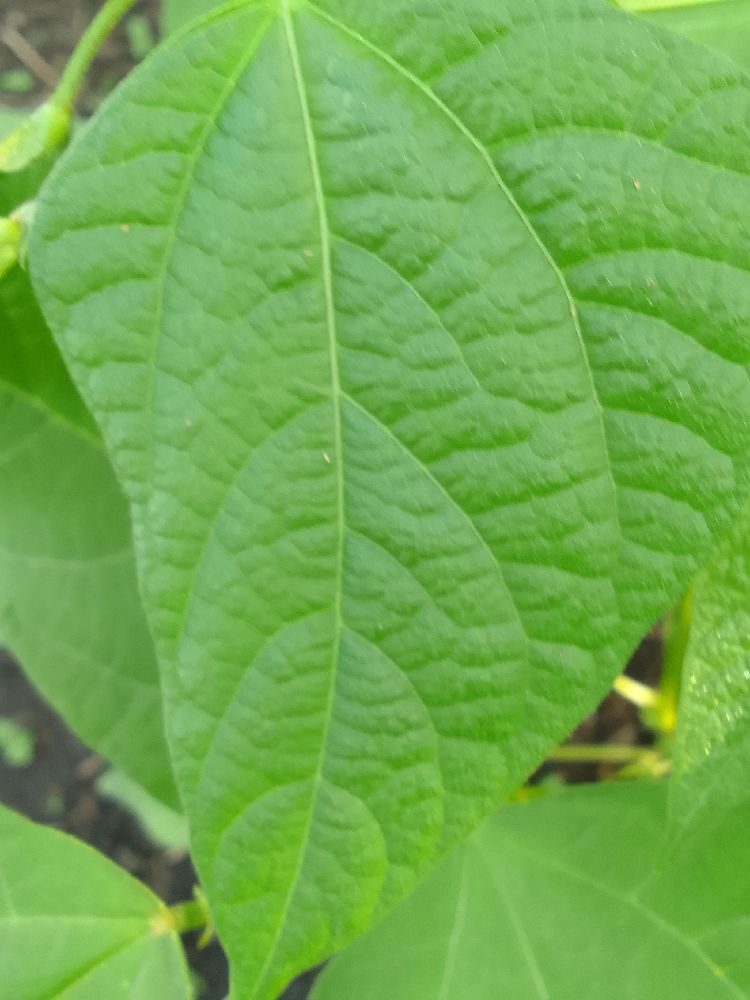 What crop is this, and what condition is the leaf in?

common bean, healthy
